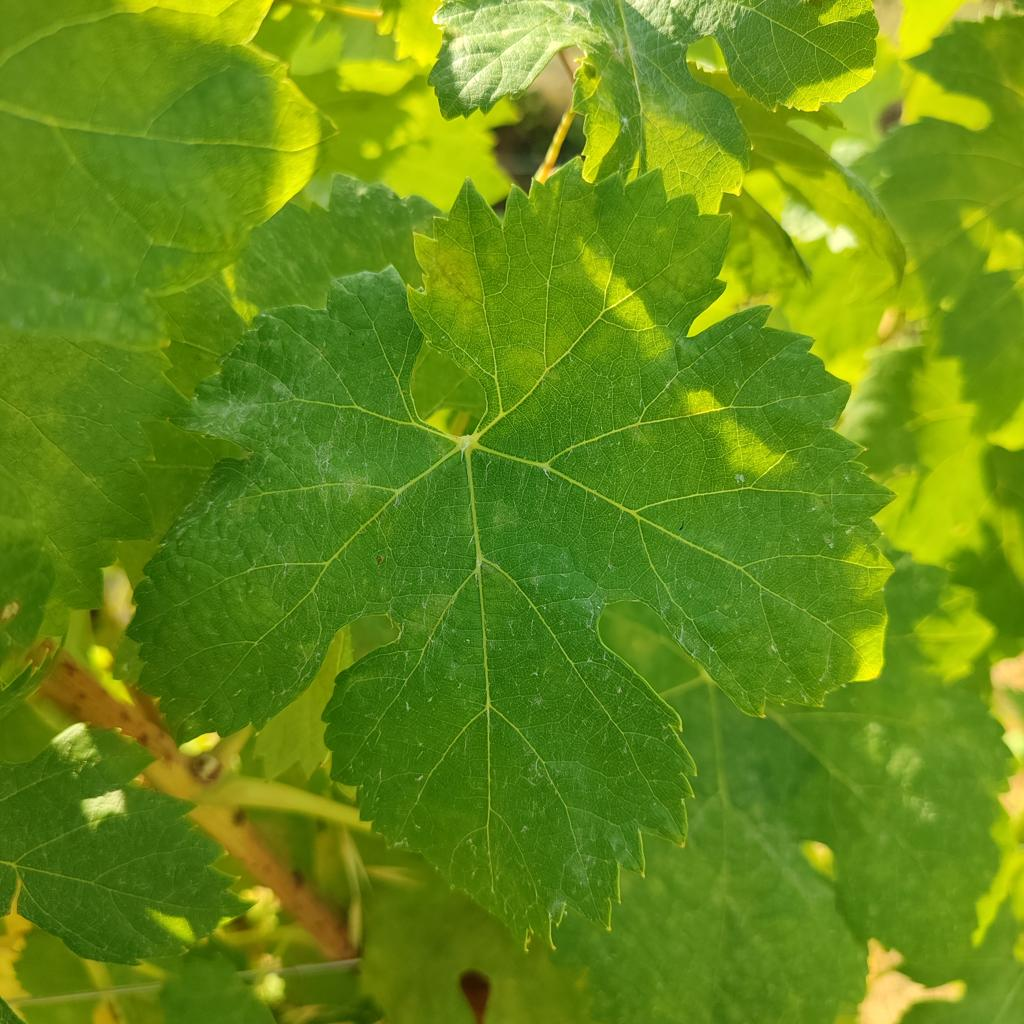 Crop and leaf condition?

grapevine, healthy
